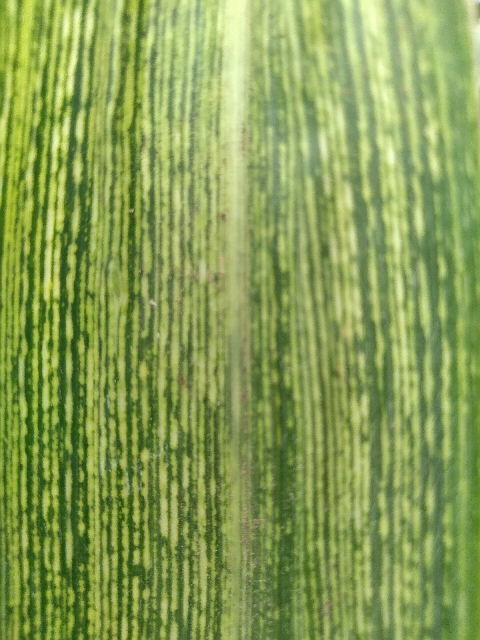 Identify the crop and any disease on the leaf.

maize, maize streak virus
